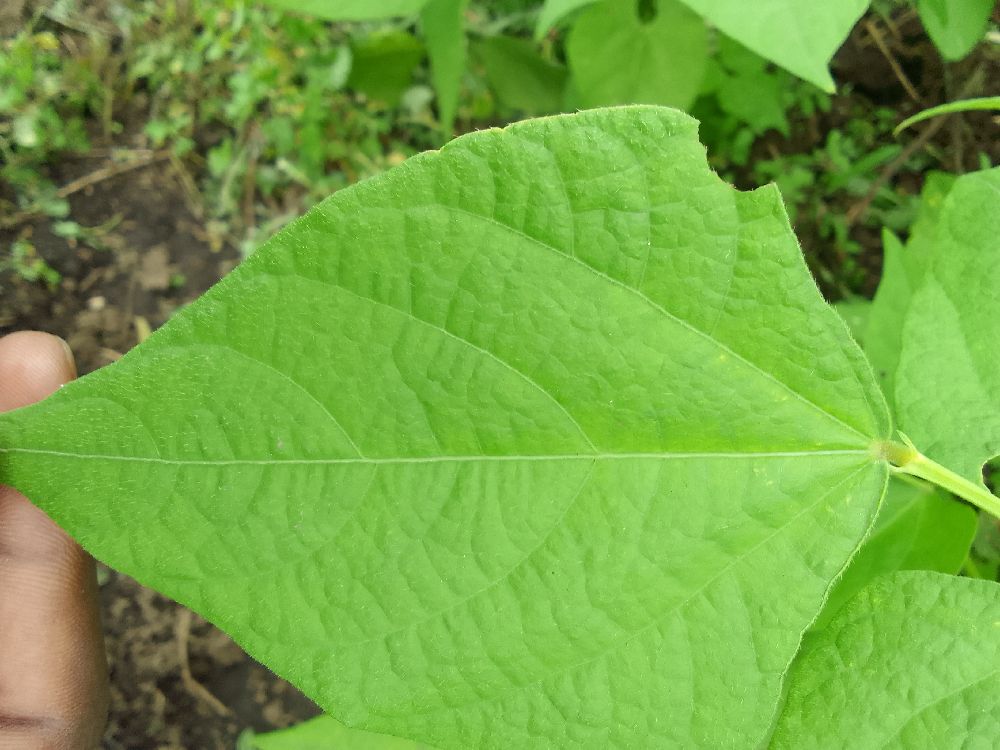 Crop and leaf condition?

common bean, healthy
